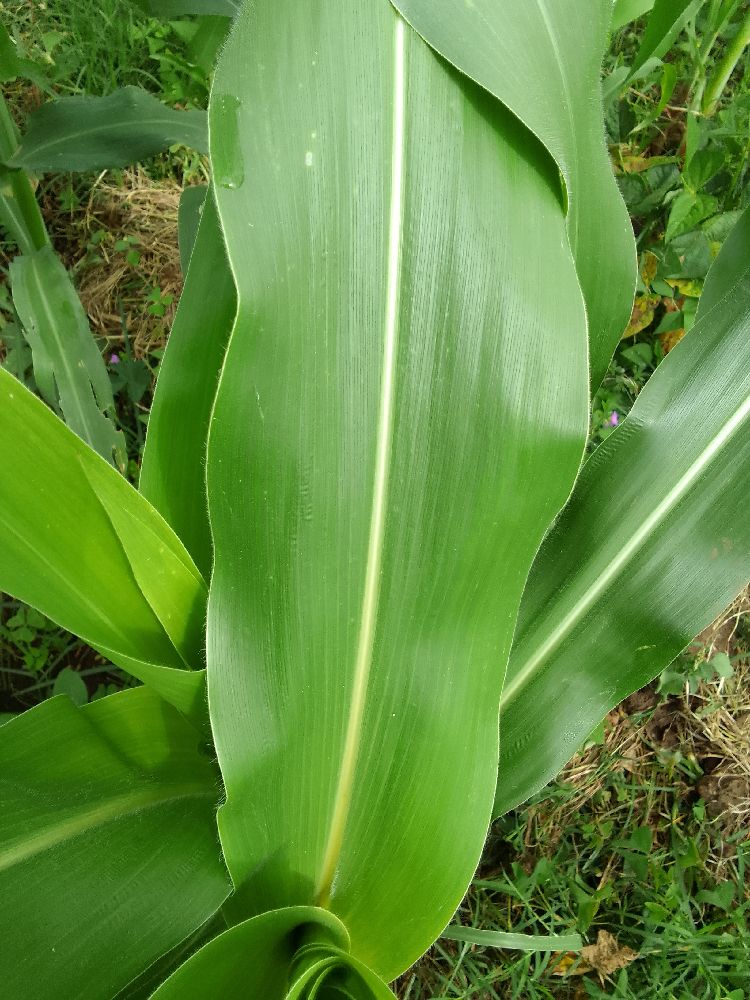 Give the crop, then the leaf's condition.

maize, healthy
